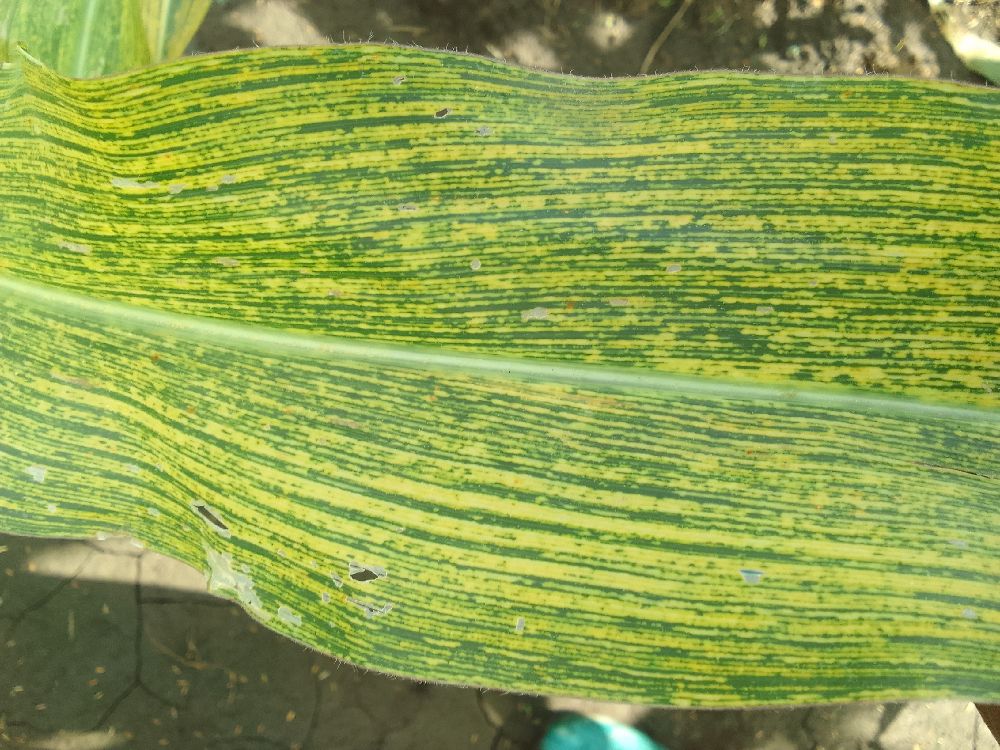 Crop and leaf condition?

maize, maize streak virus
